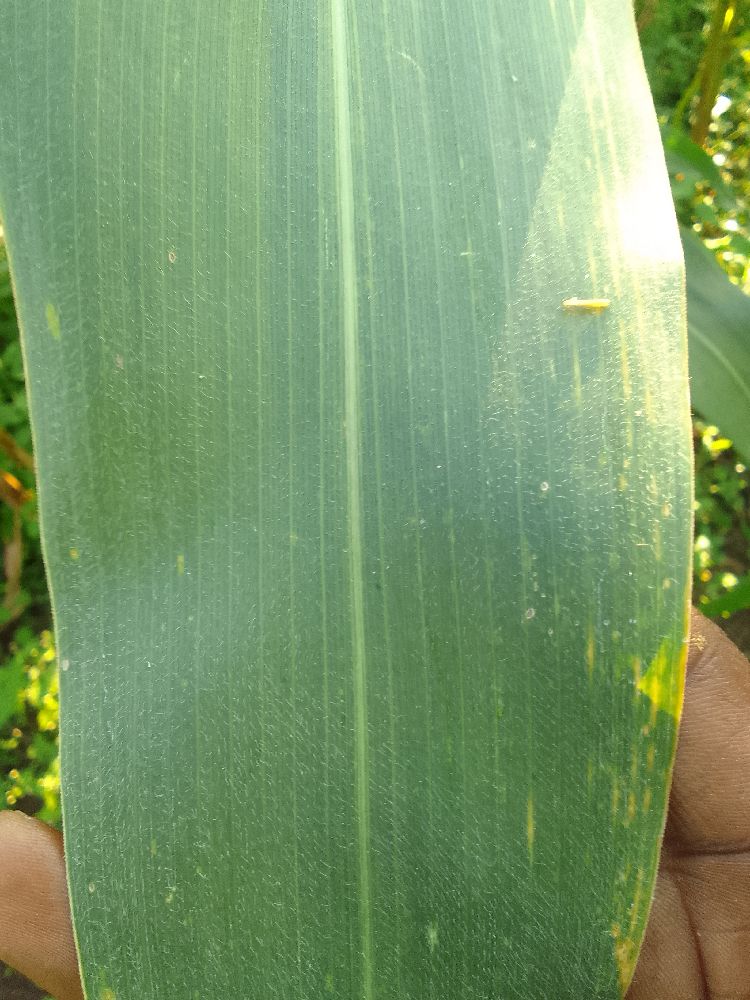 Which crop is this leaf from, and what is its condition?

maize, healthy
